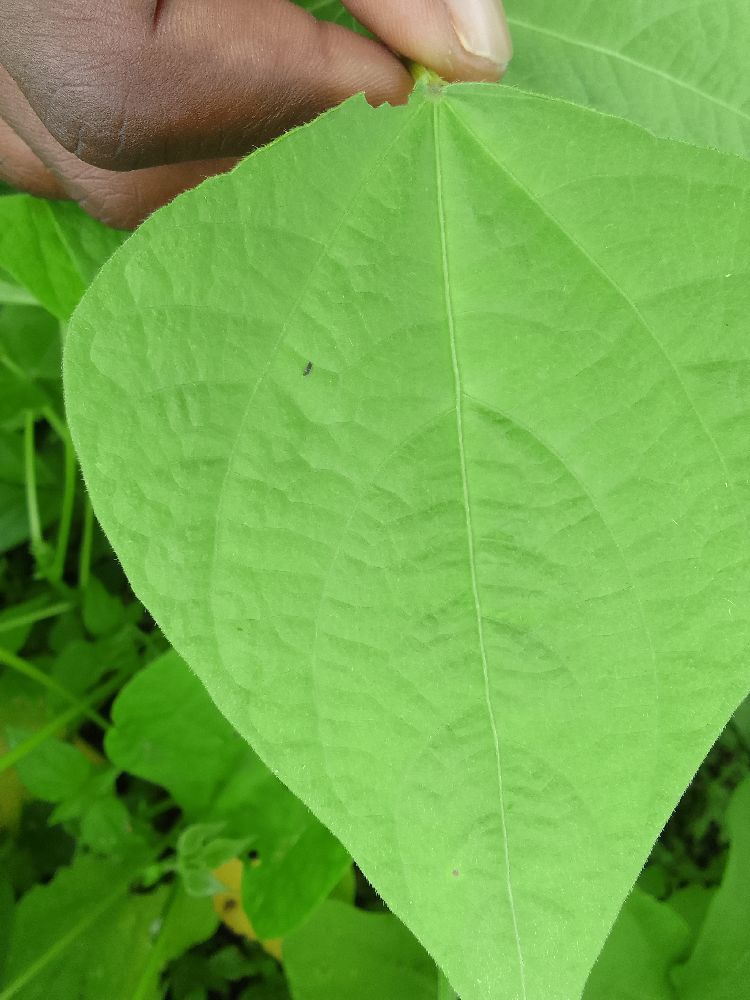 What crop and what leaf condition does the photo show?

common bean, healthy
